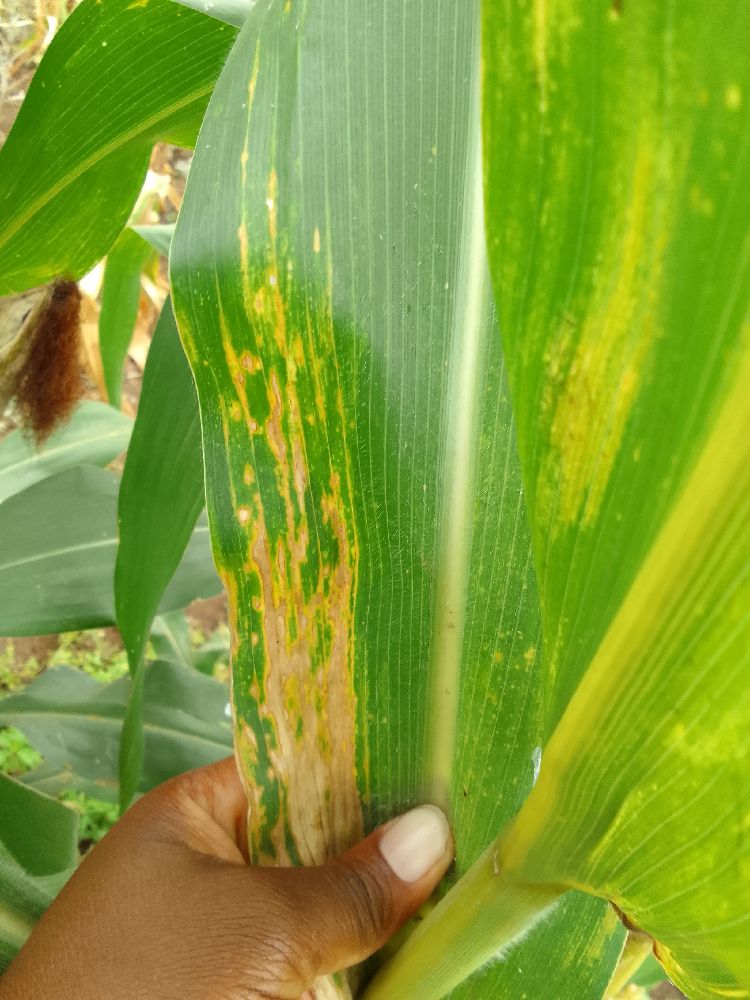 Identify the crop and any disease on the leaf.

maize, maize lethal necrosis
